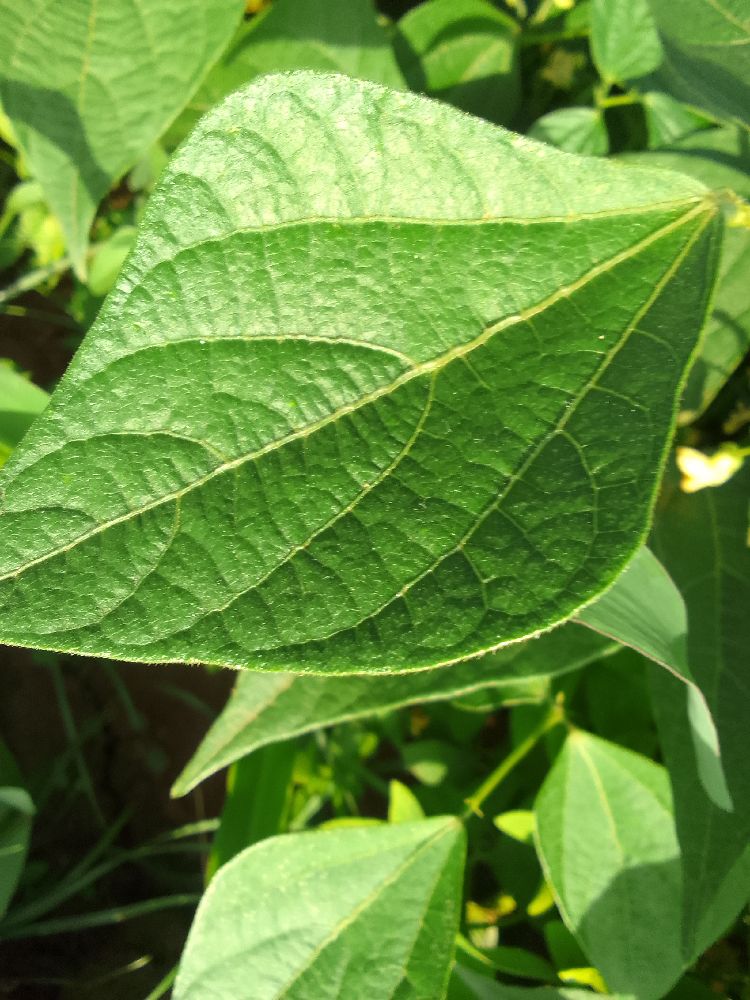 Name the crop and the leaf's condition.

common bean, healthy
